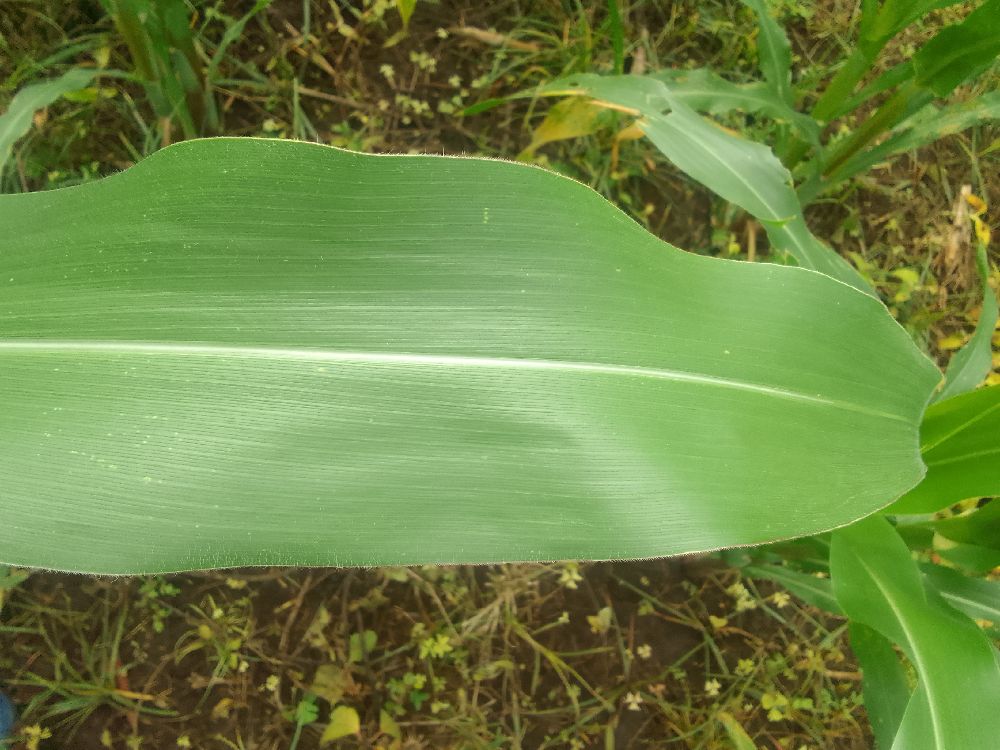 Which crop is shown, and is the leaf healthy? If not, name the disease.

maize, healthy
